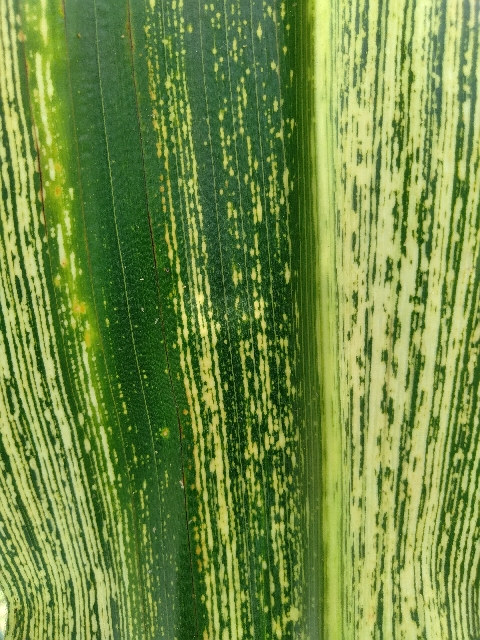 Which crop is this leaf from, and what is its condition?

maize, maize streak virus
